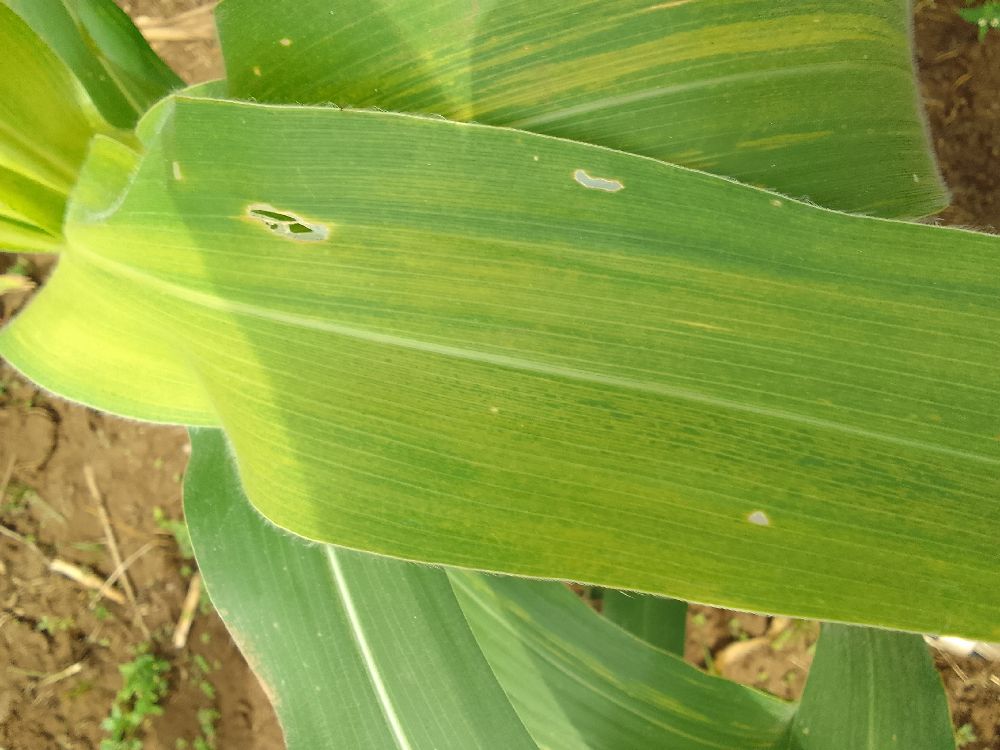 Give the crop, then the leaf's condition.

maize, maize lethal necrosis
